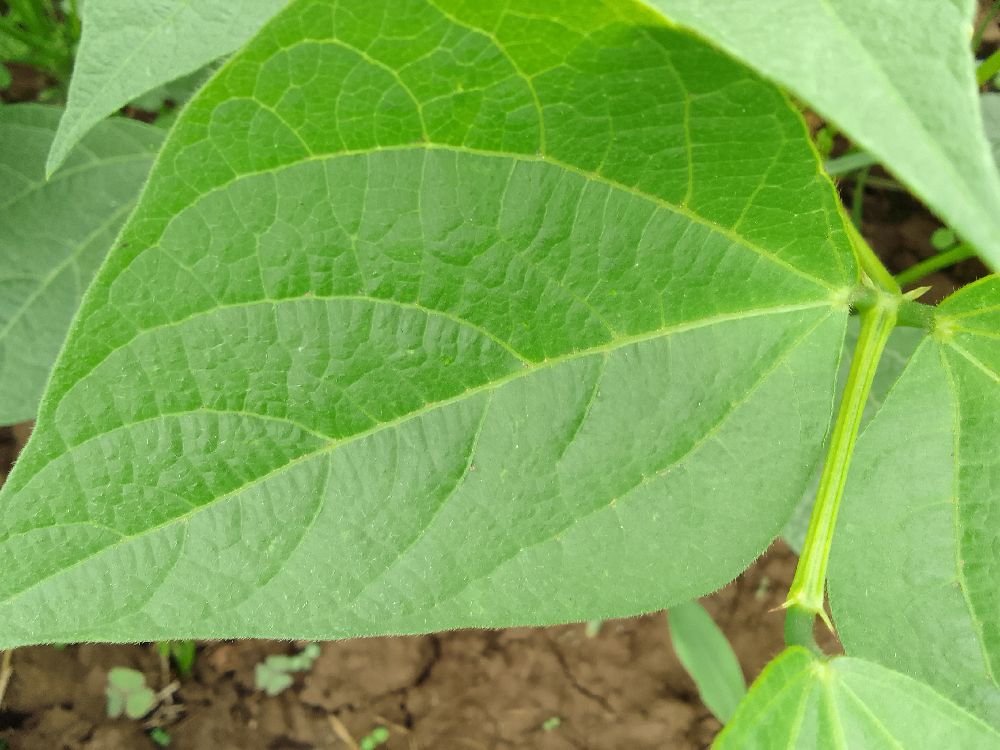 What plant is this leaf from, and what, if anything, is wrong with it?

common bean, healthy
